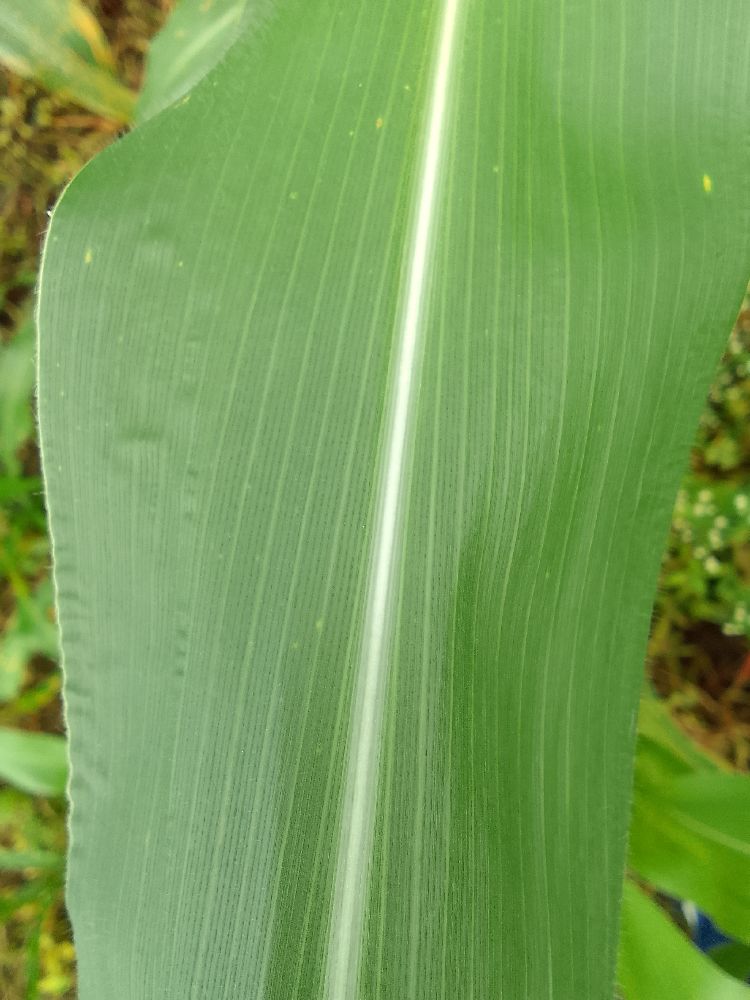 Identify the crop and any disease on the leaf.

maize, healthy
